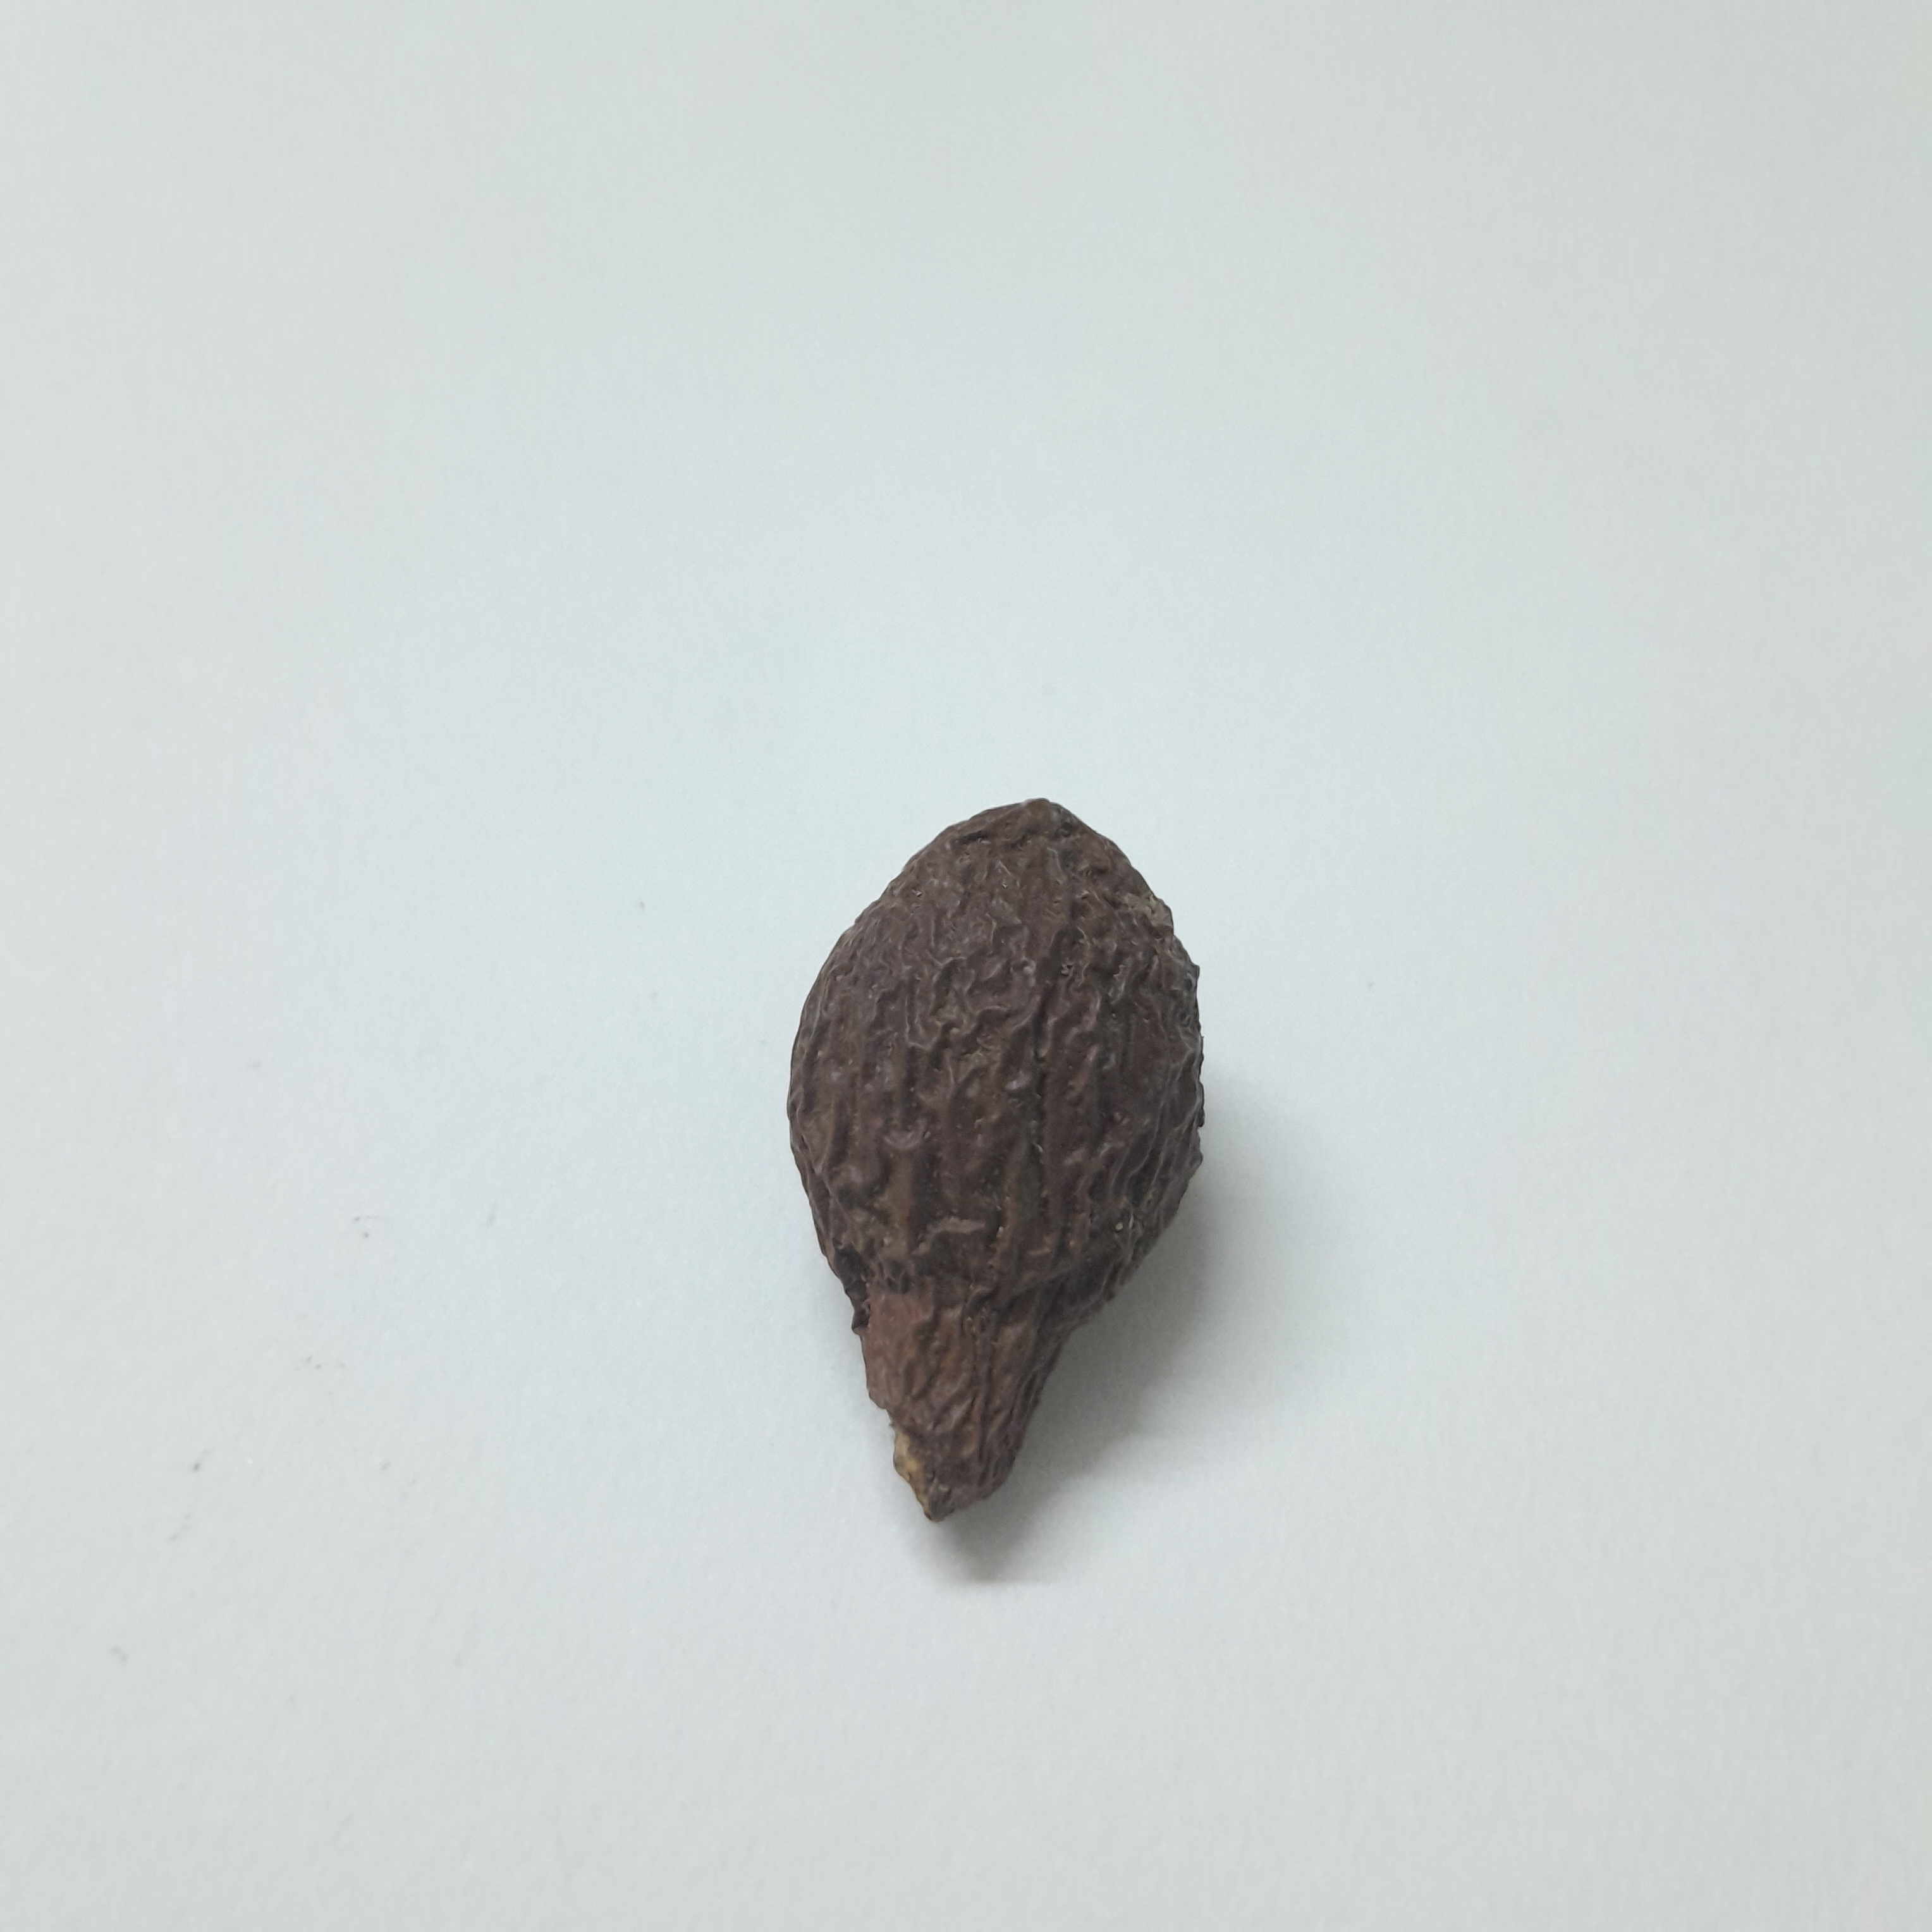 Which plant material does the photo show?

niranjanphal
